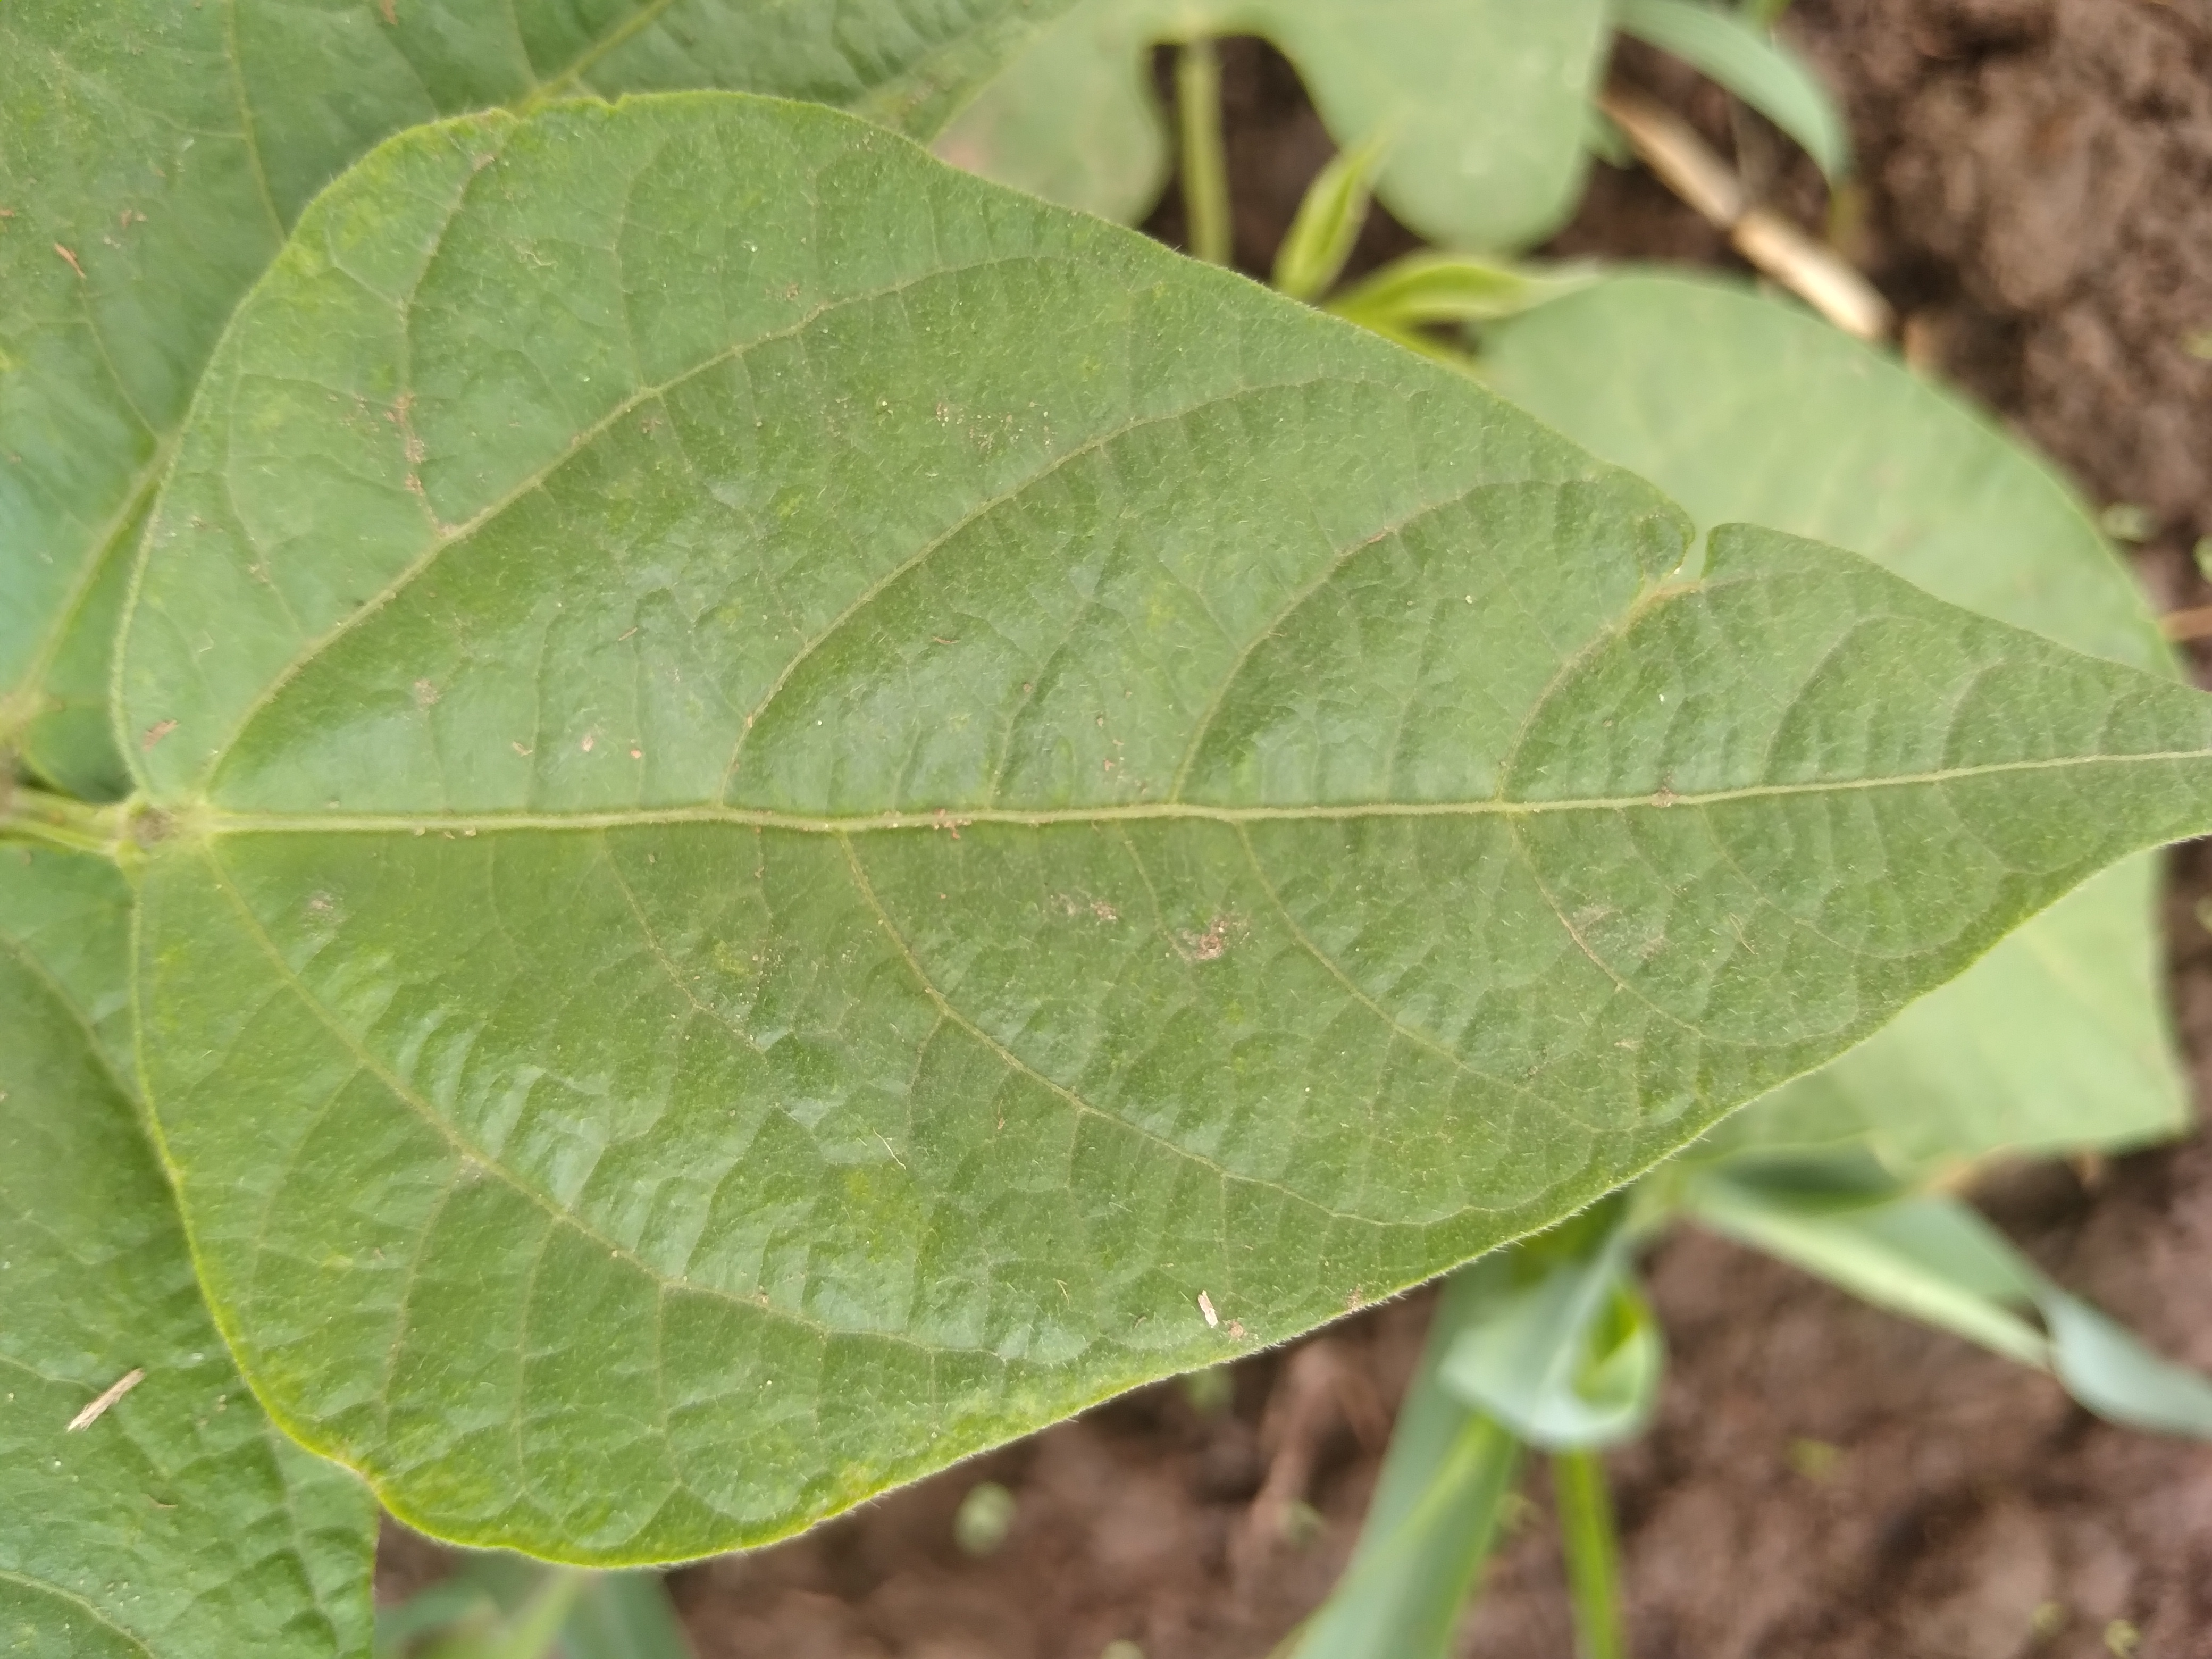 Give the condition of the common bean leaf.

healthy
